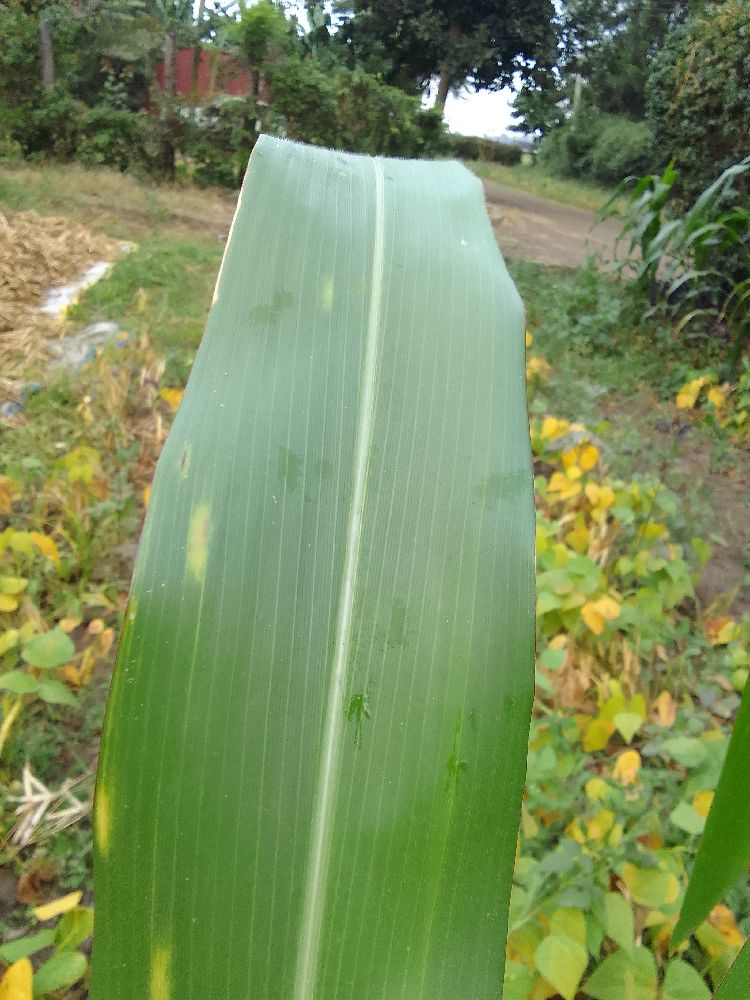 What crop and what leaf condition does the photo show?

maize, healthy
